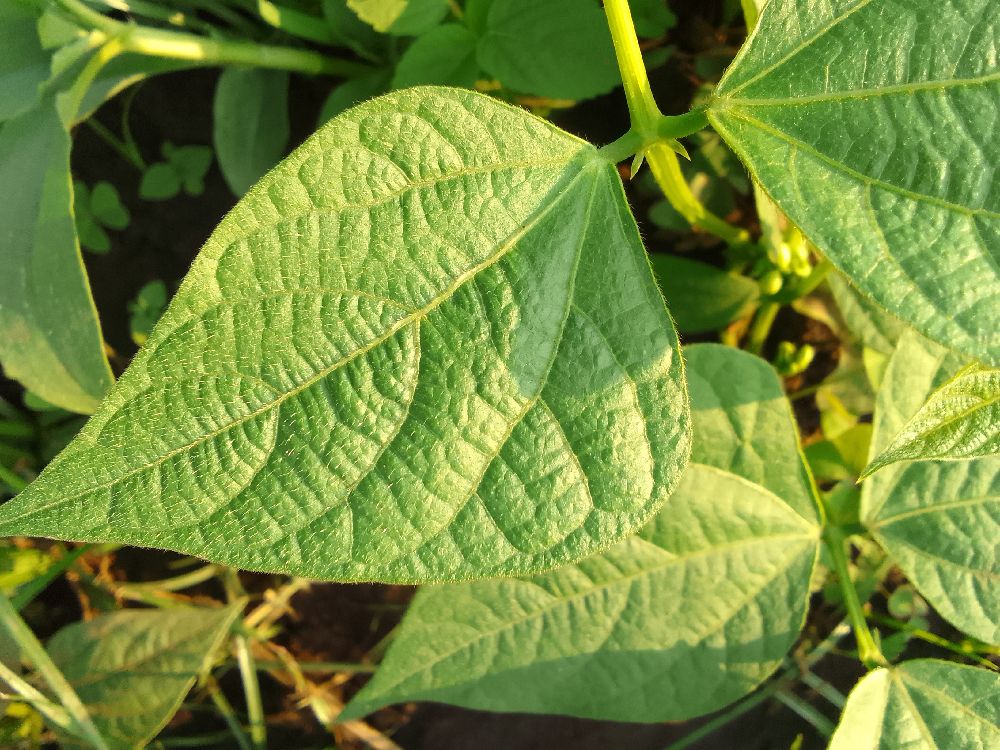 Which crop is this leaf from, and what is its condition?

common bean, healthy
